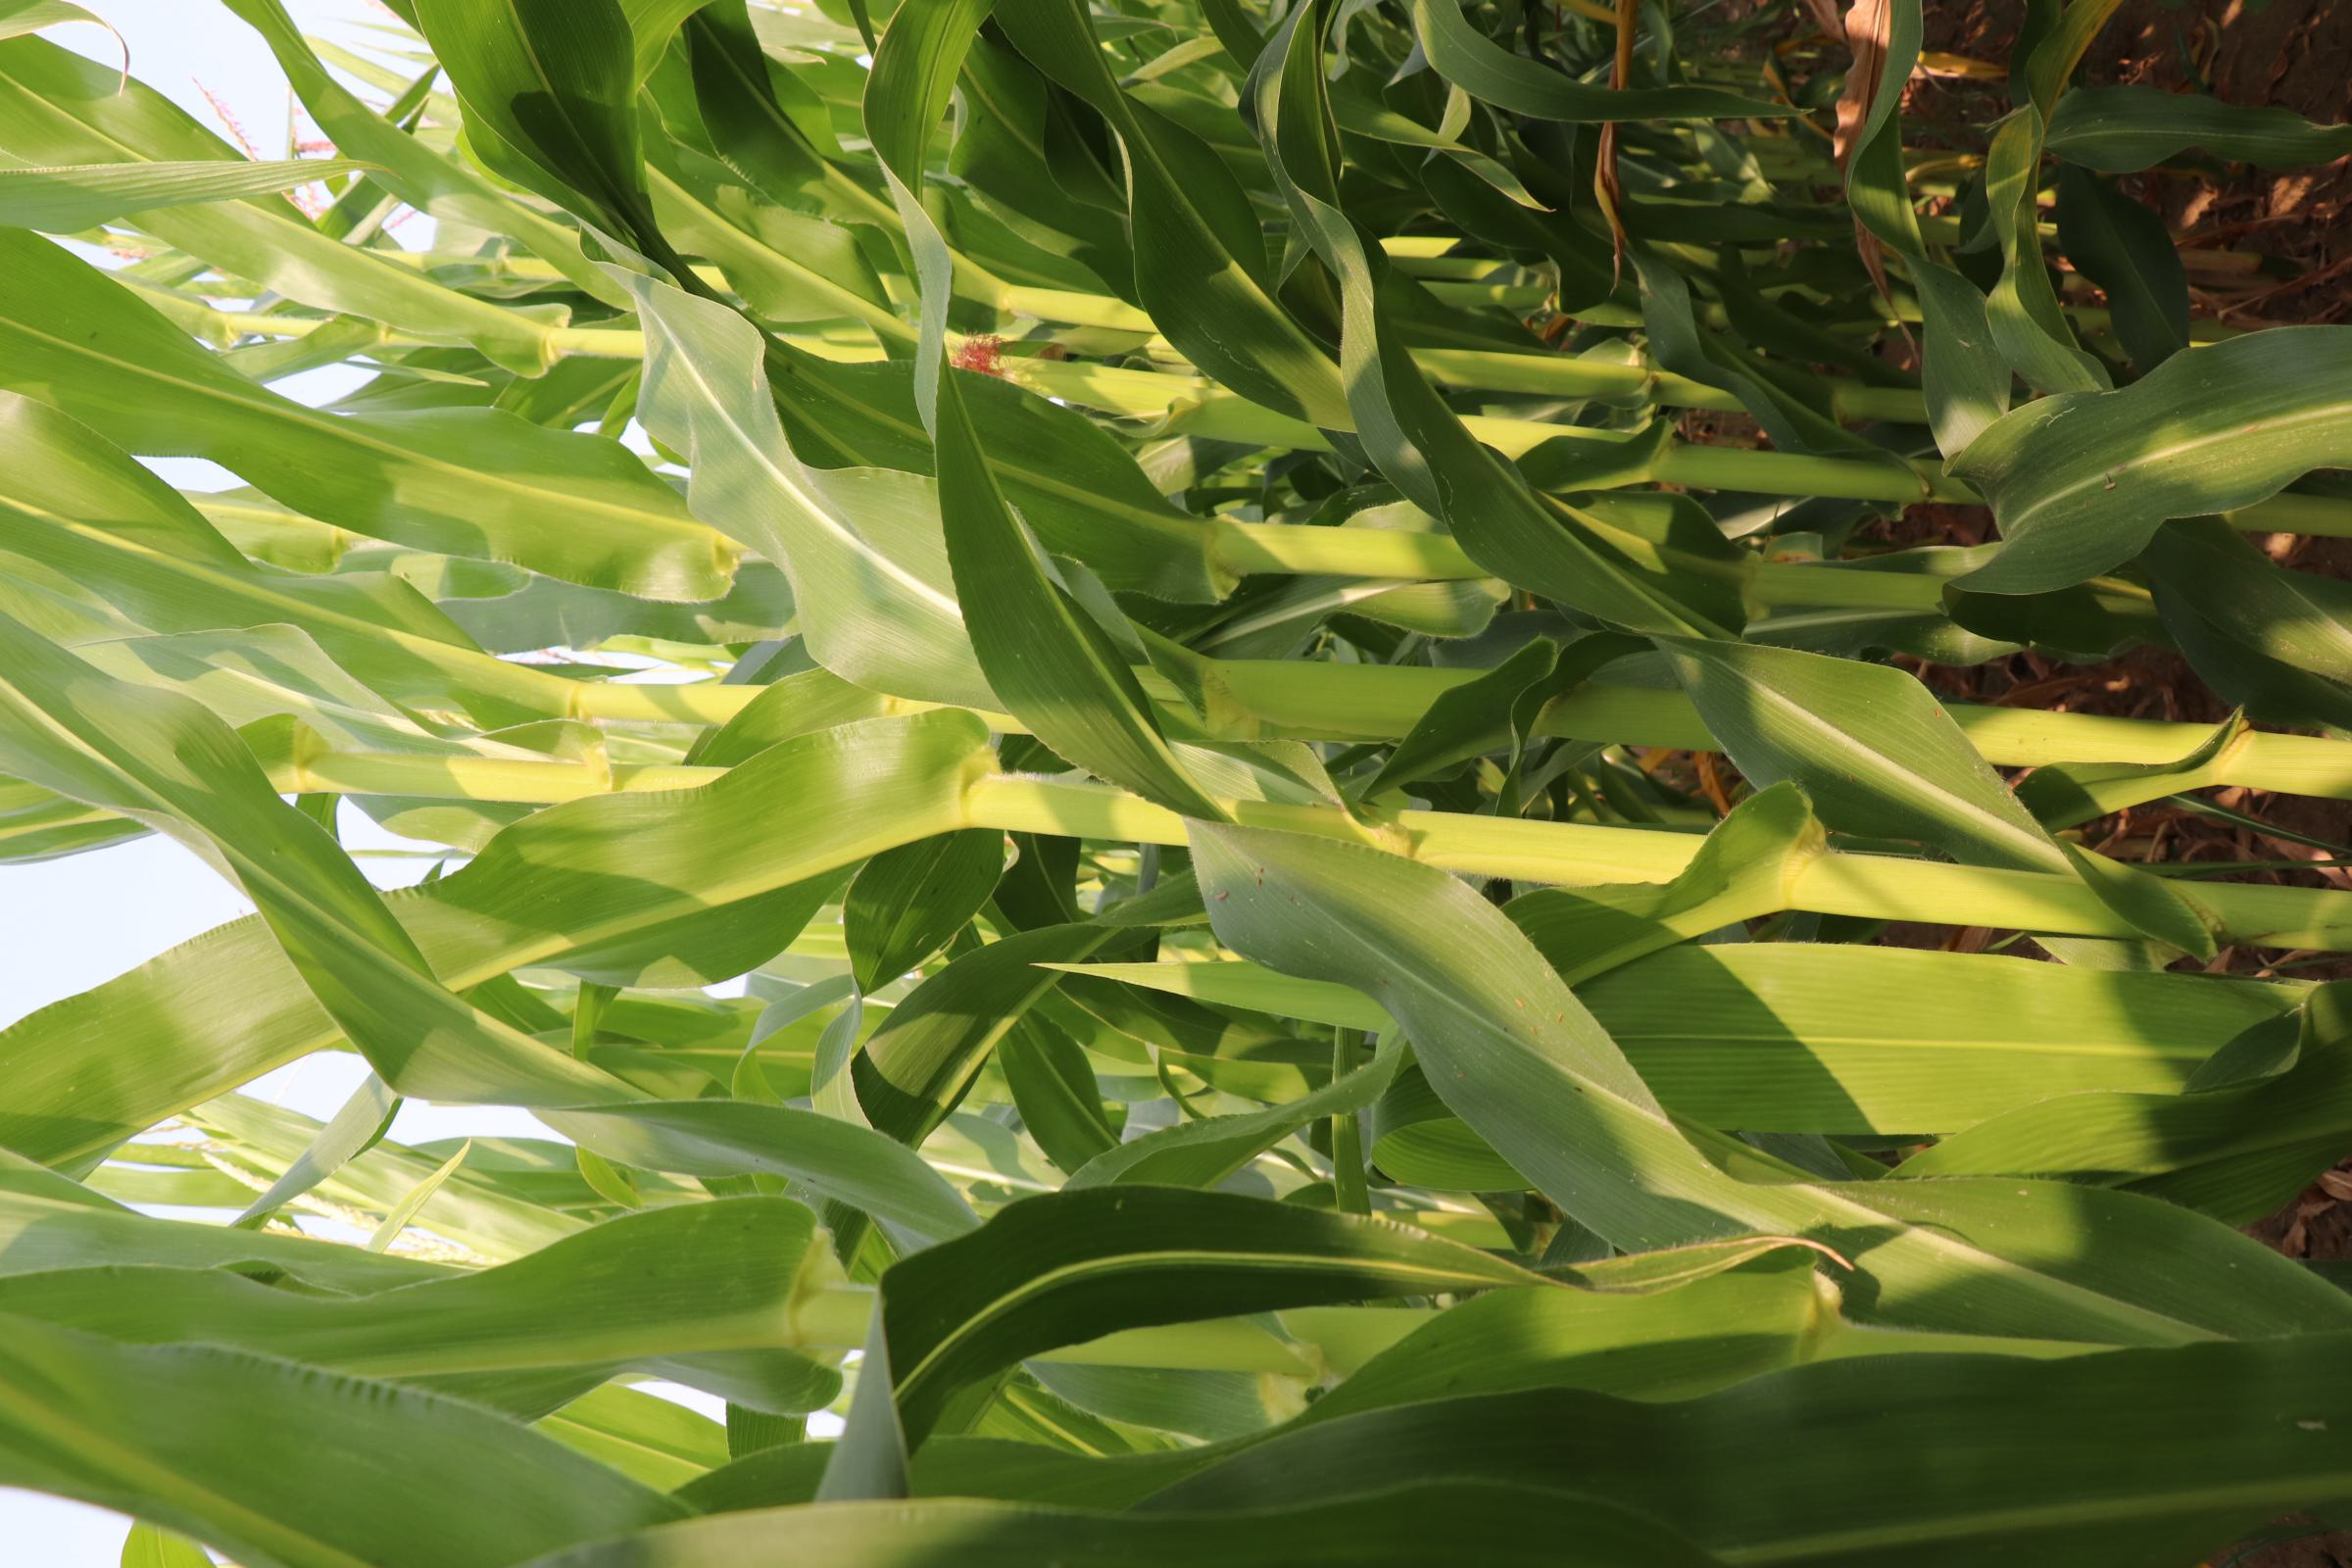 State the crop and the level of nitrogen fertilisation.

maize, no added nitrogen
